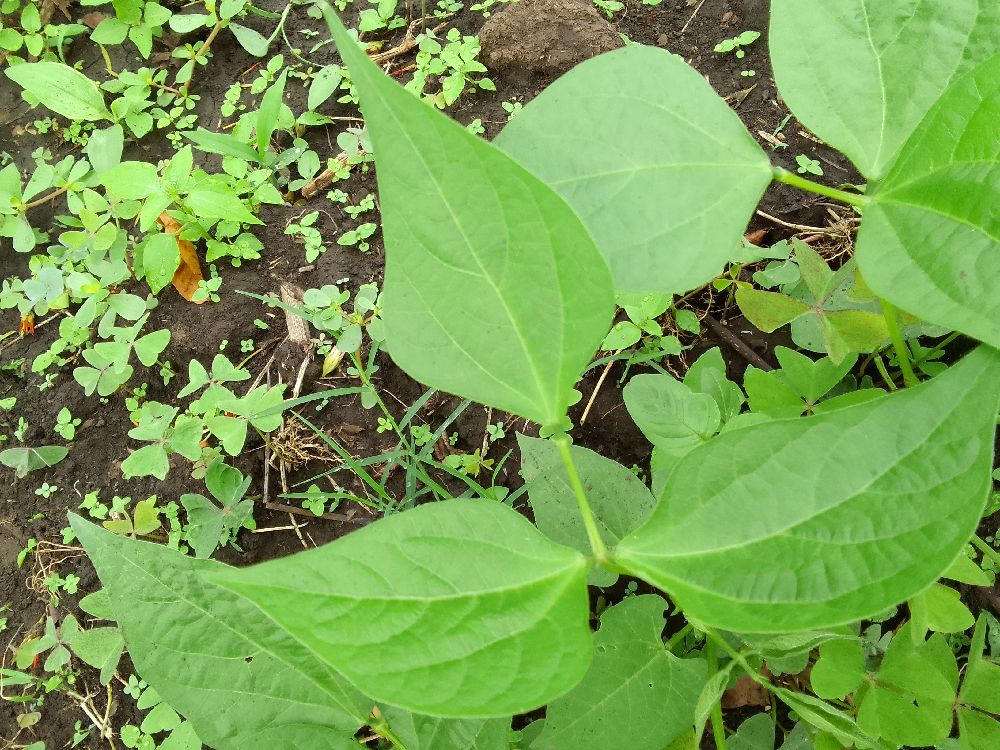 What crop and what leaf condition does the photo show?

common bean, healthy
